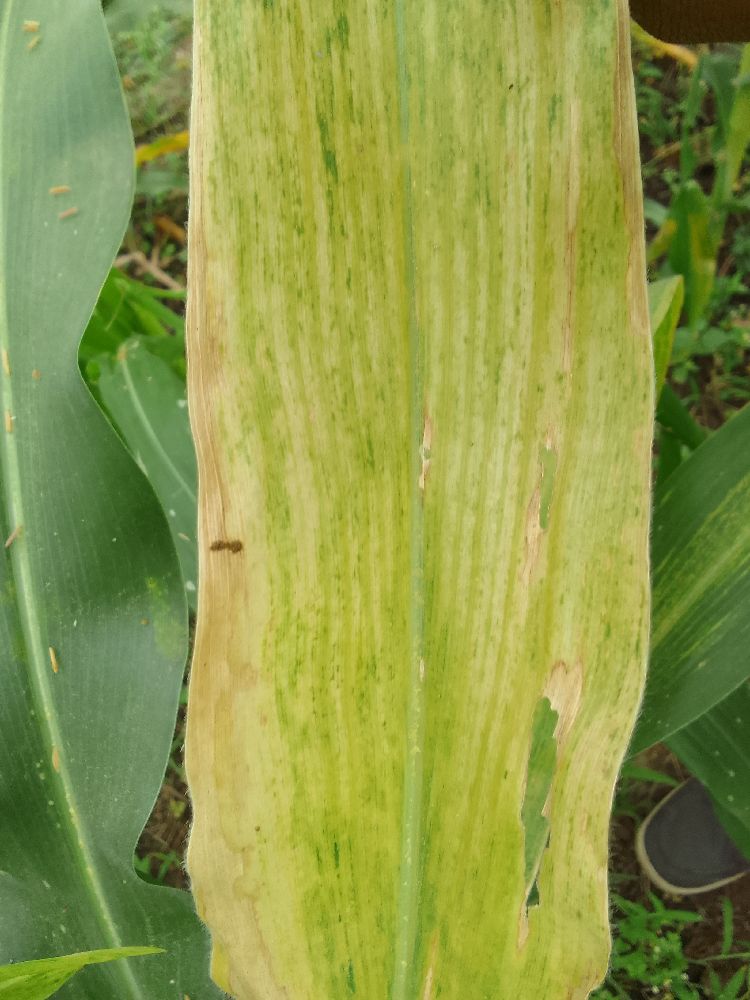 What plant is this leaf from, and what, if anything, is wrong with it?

maize, maize lethal necrosis
